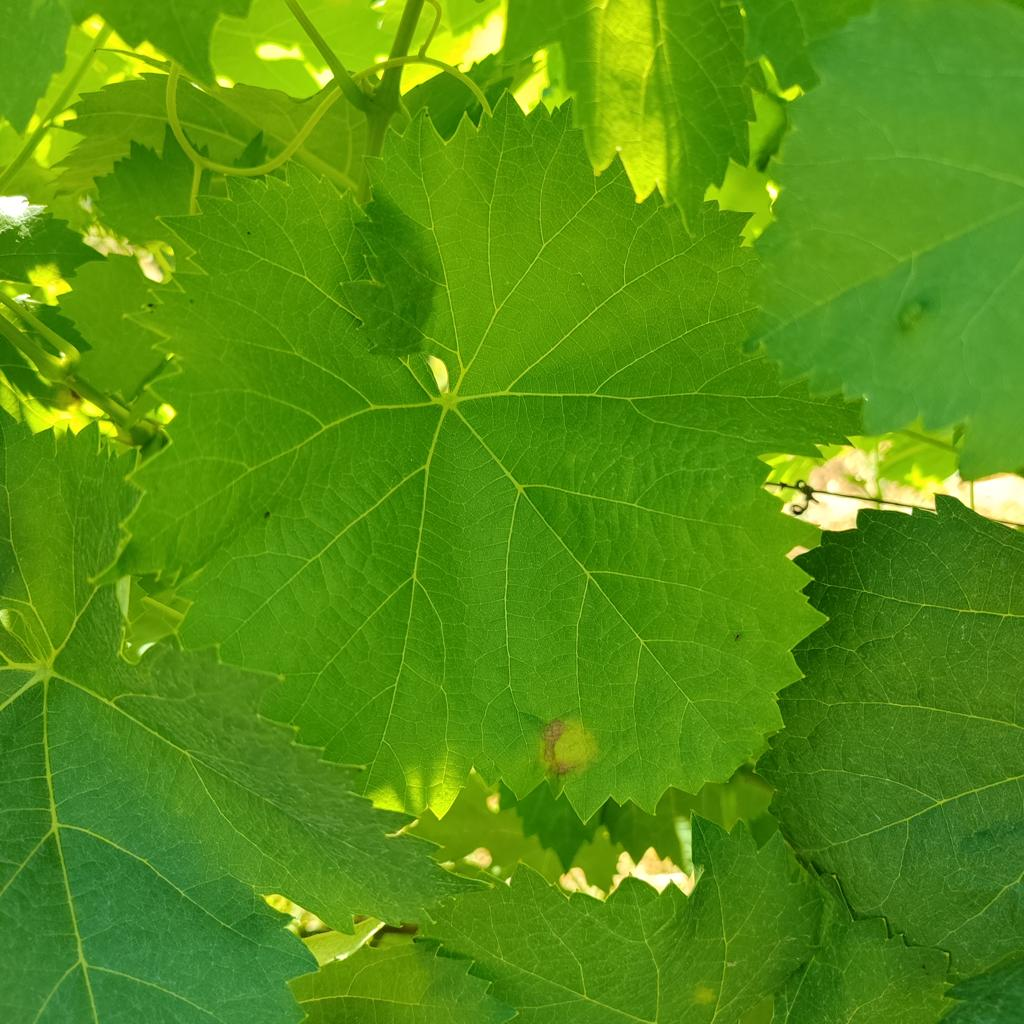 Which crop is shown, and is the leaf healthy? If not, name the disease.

grapevine, downy mildew
